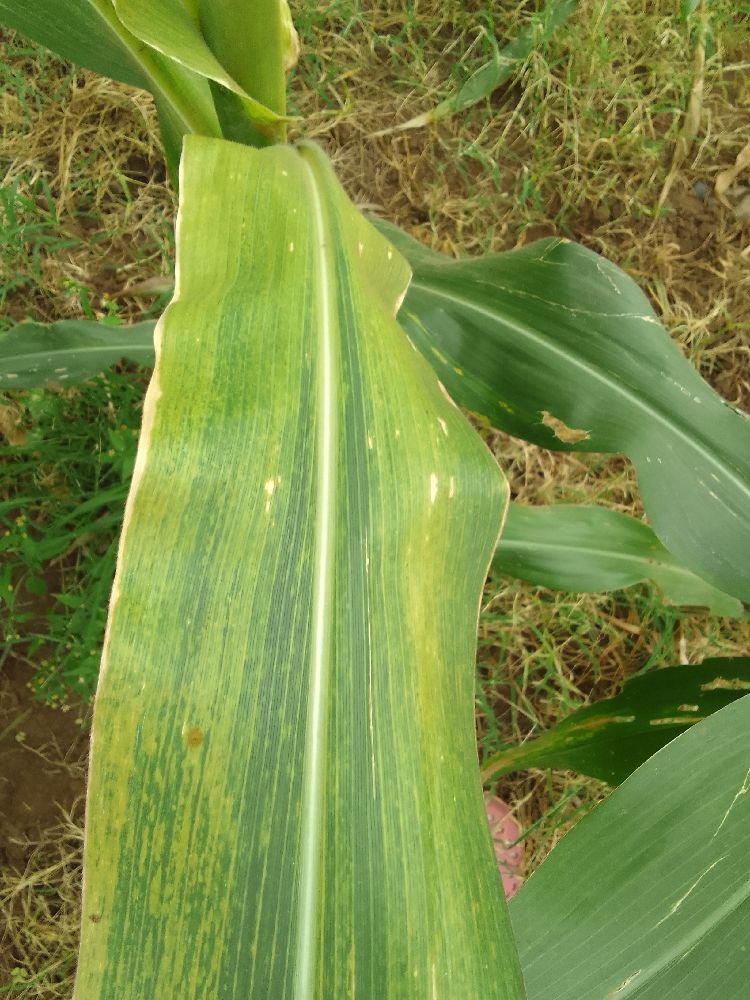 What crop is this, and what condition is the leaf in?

maize, maize lethal necrosis
